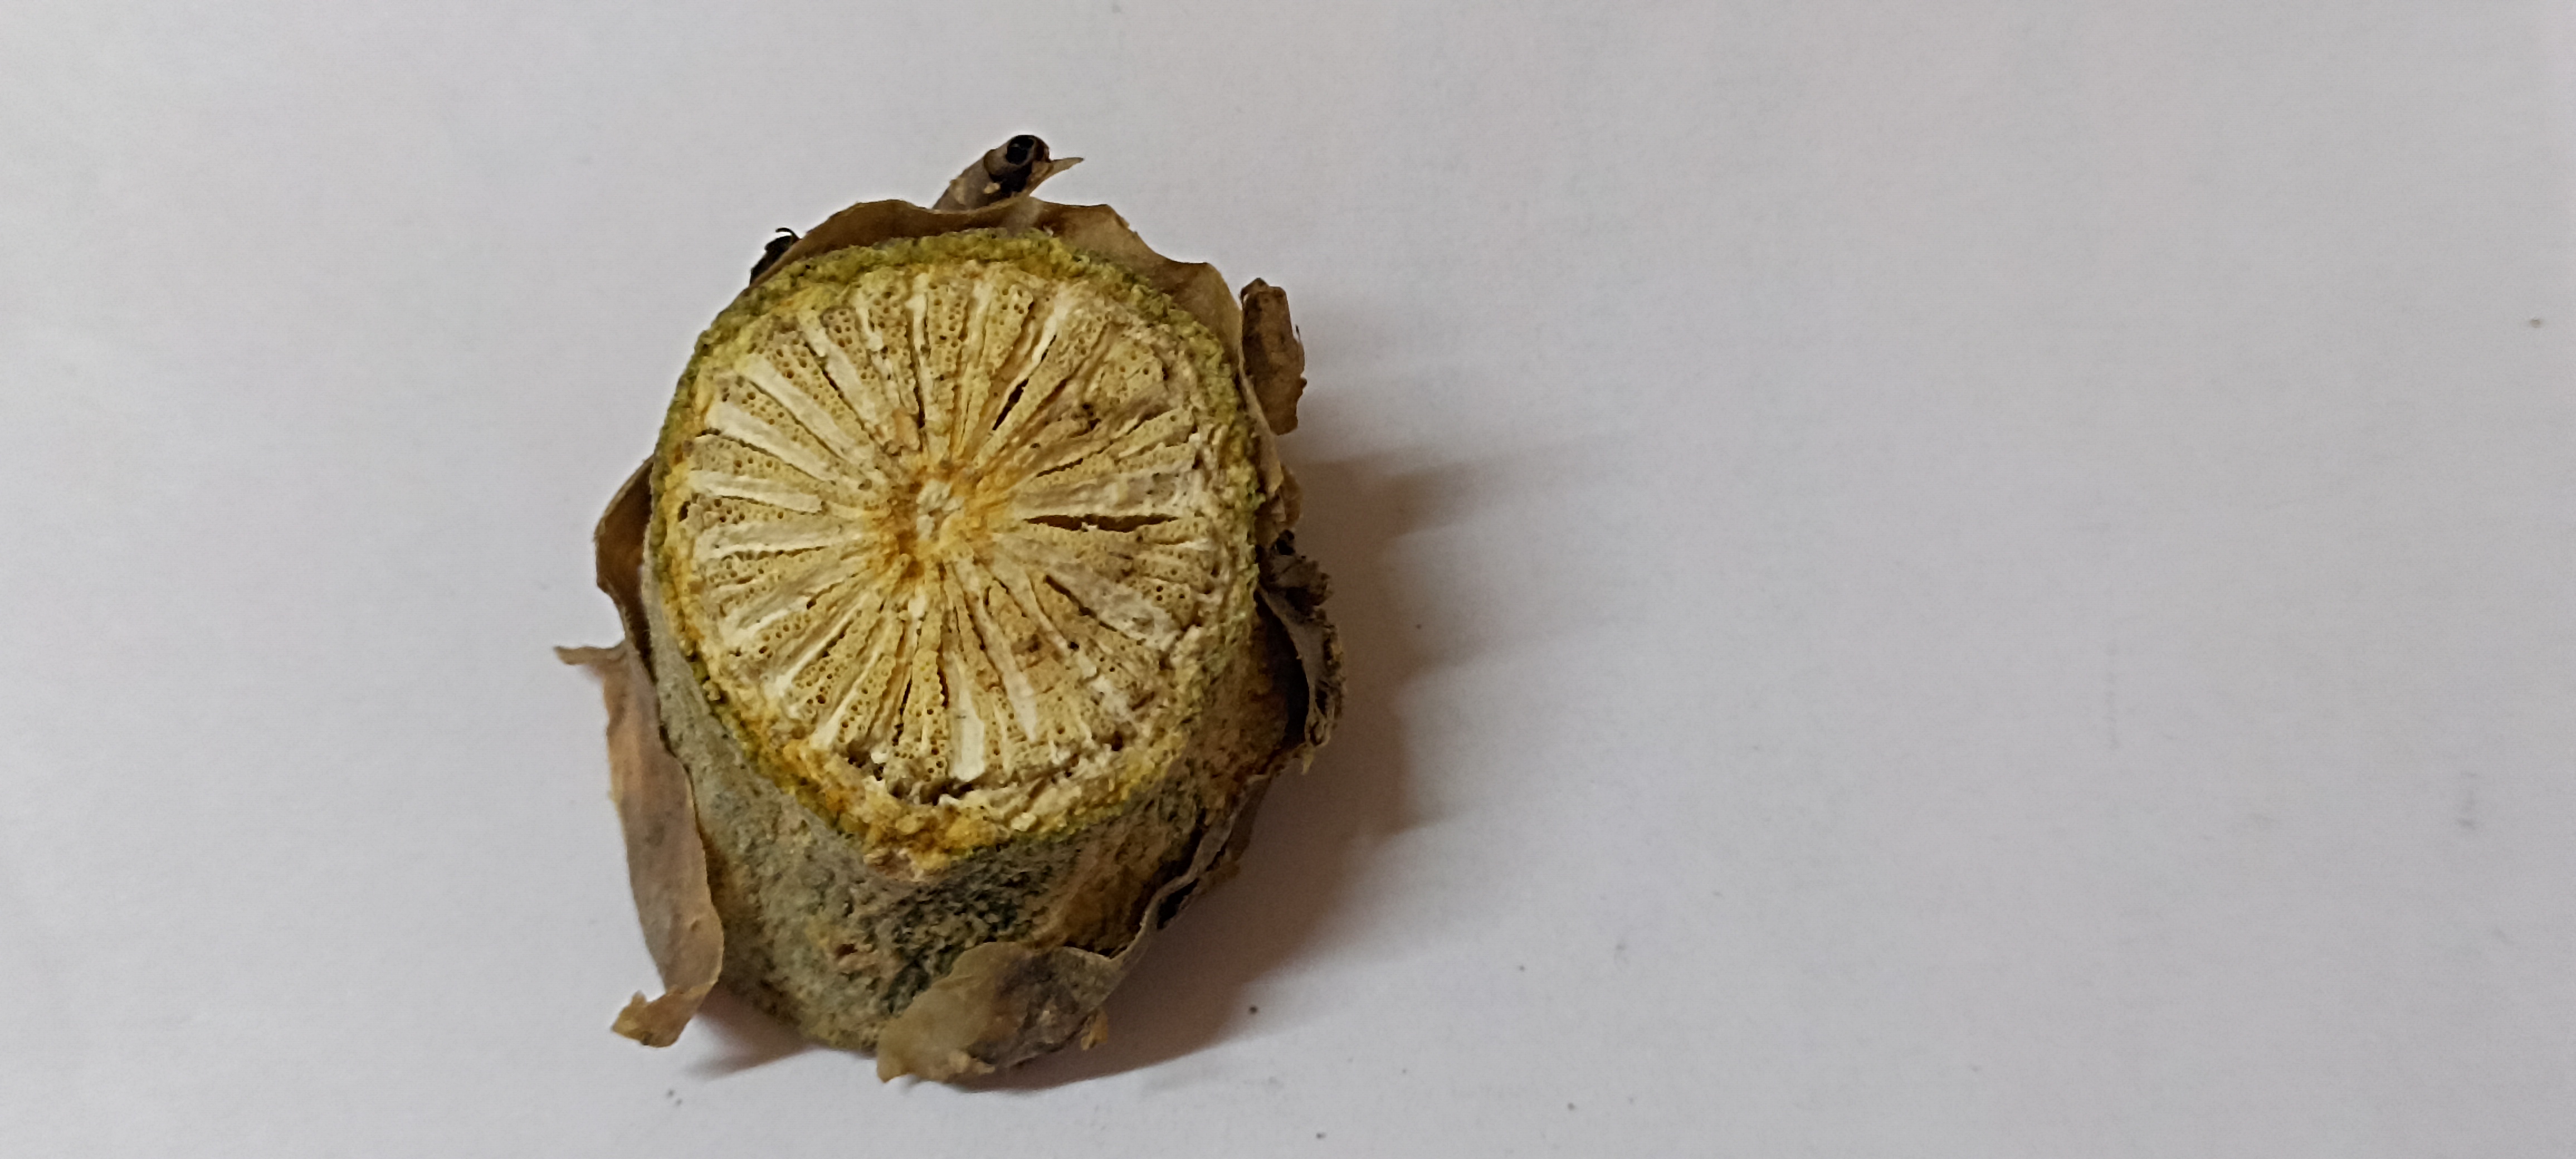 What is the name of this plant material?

gulvel
